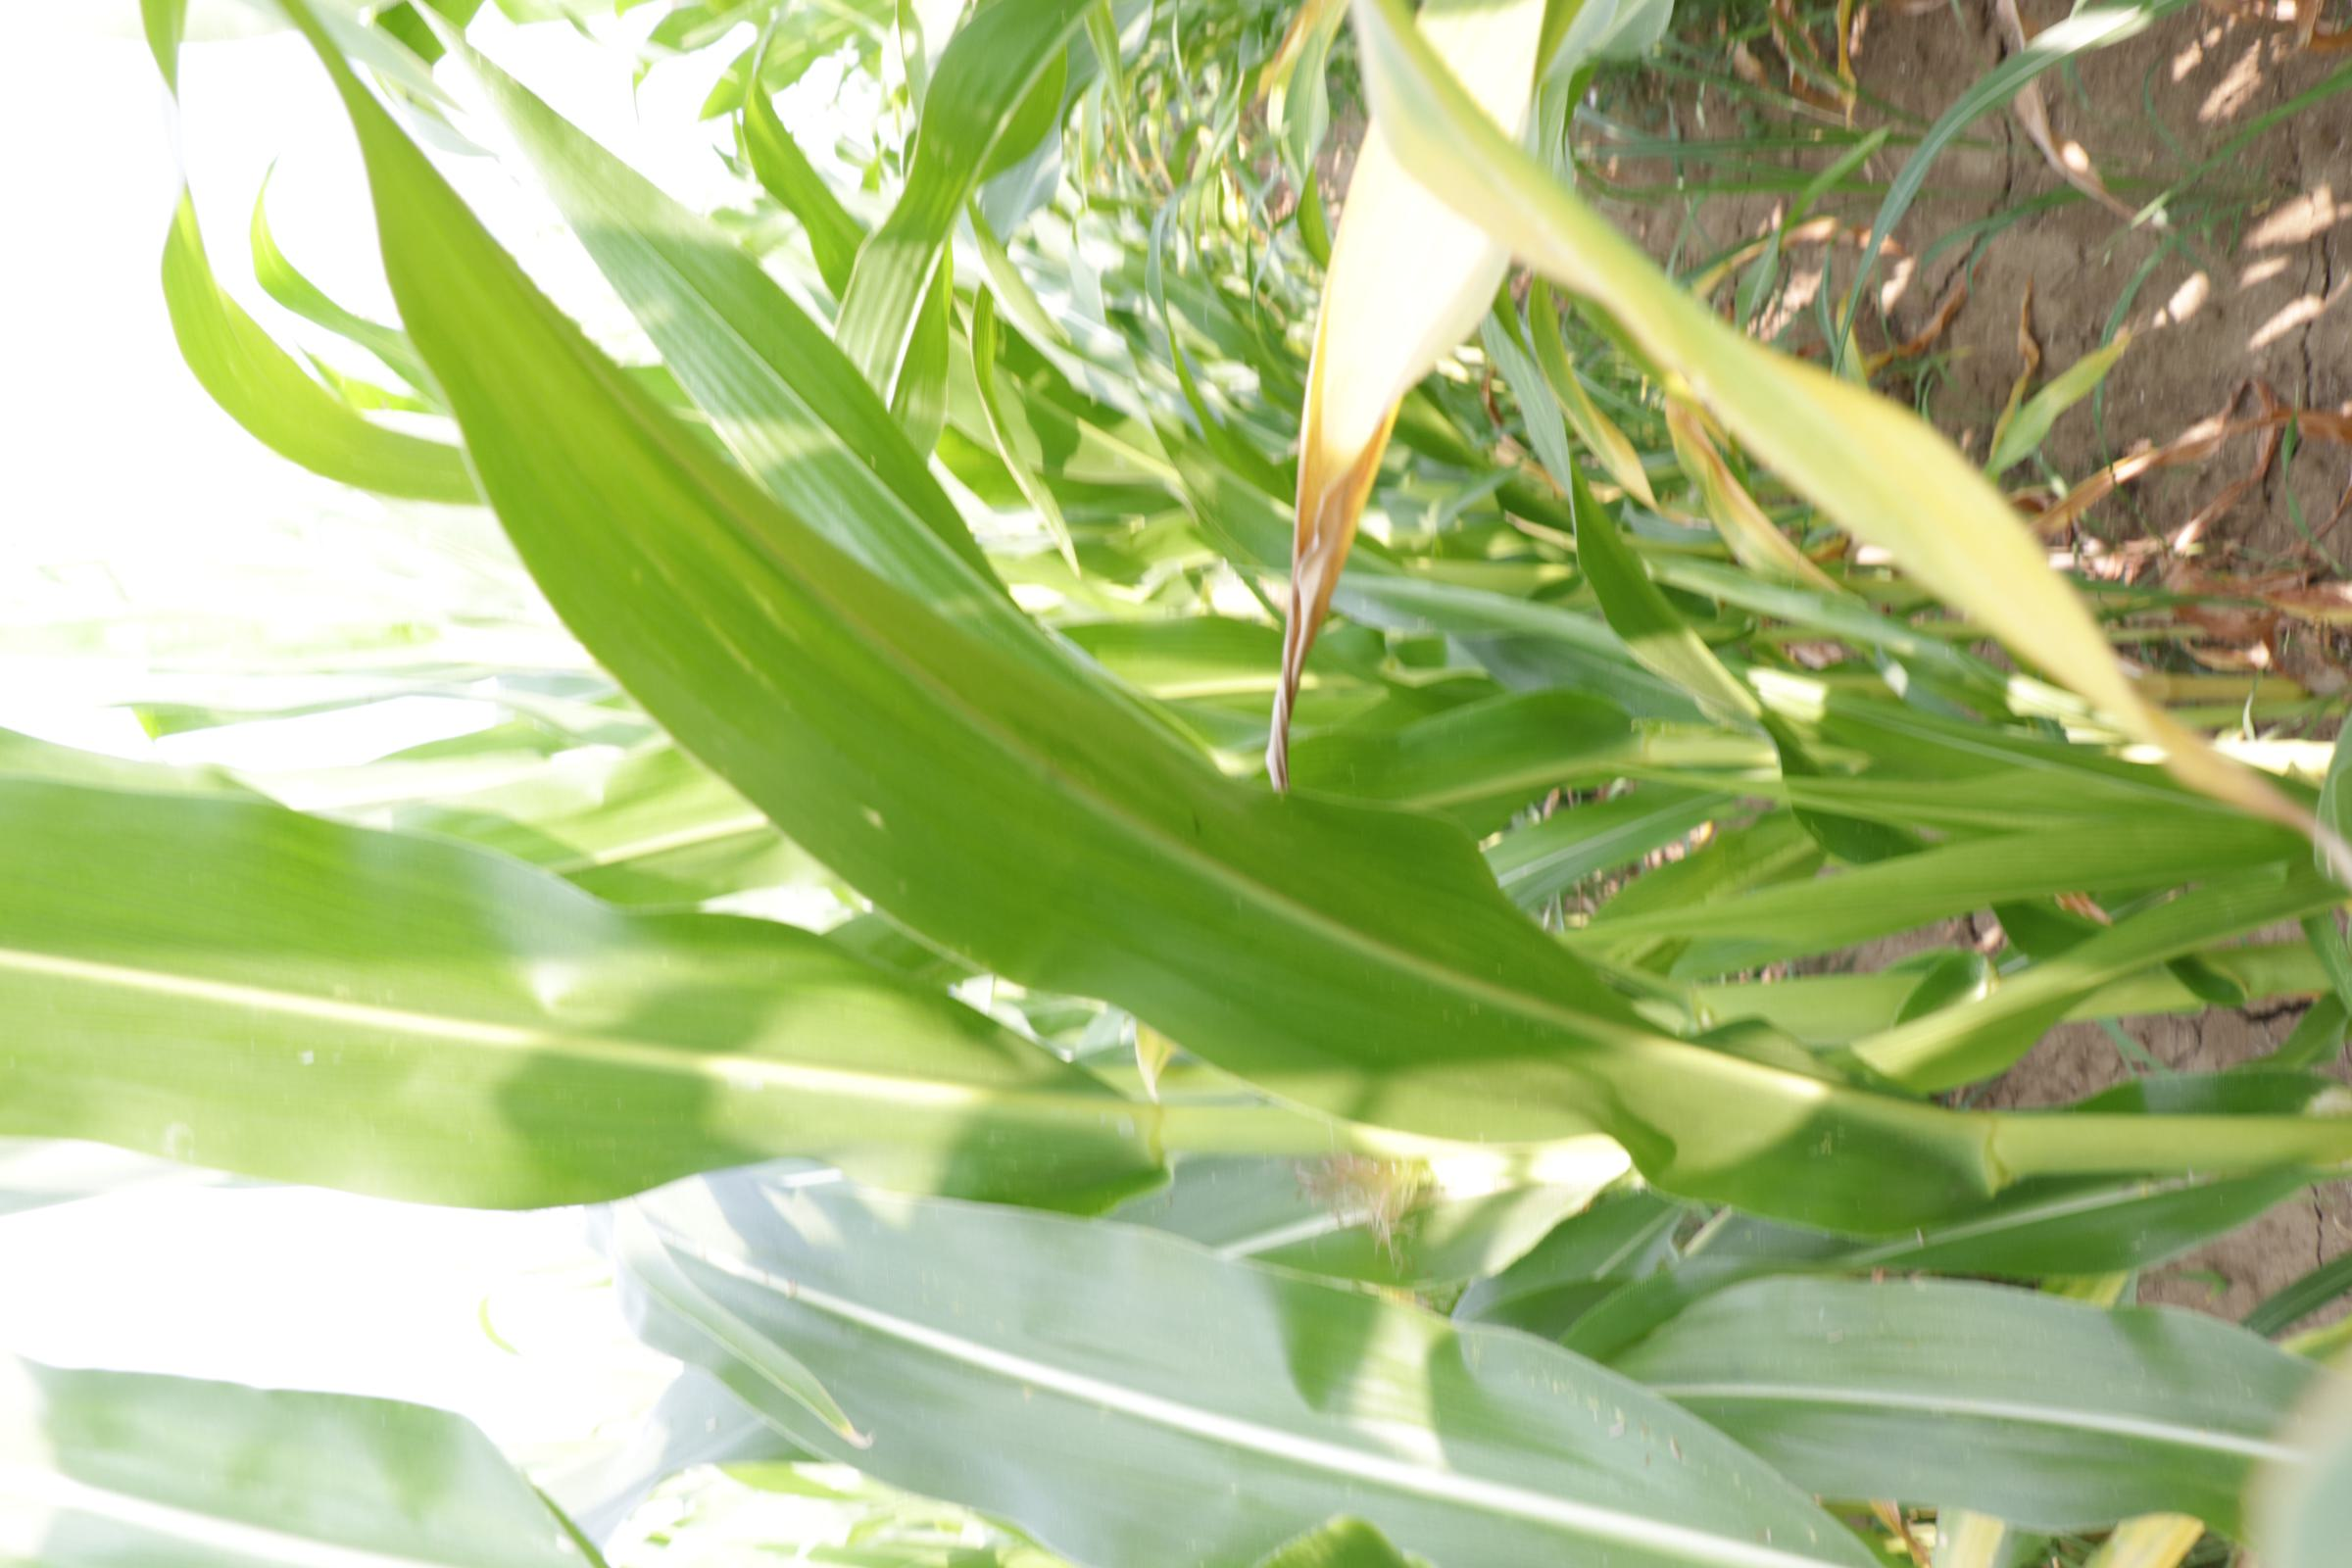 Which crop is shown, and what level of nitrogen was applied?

maize, reduced nitrogen fertilisation
